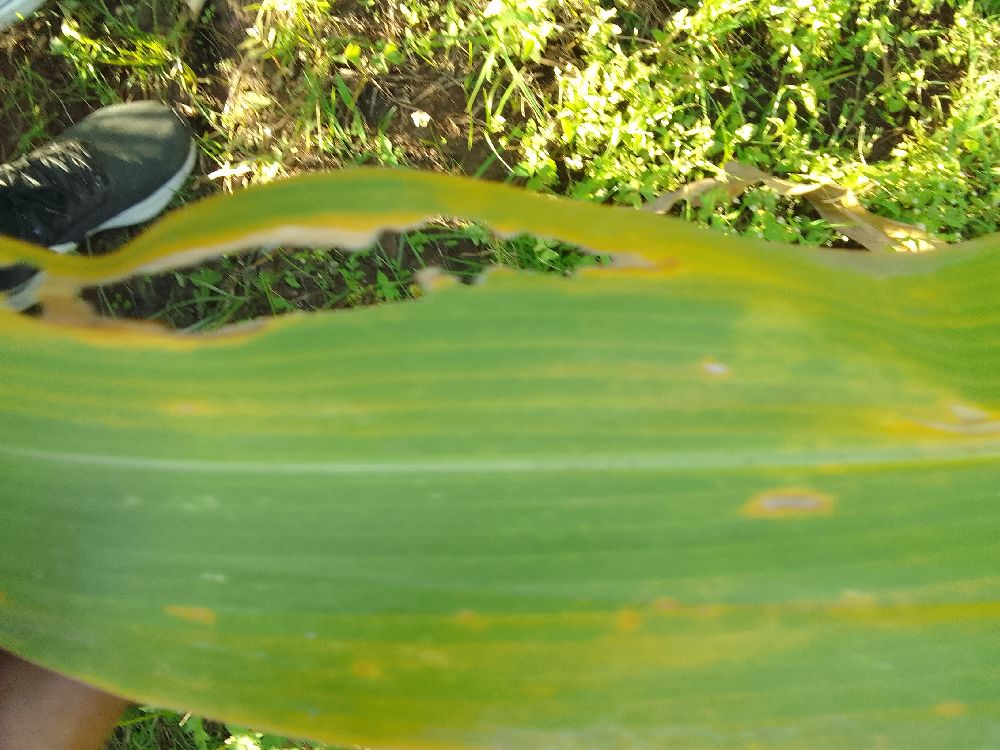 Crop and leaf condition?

maize, maize lethal necrosis
